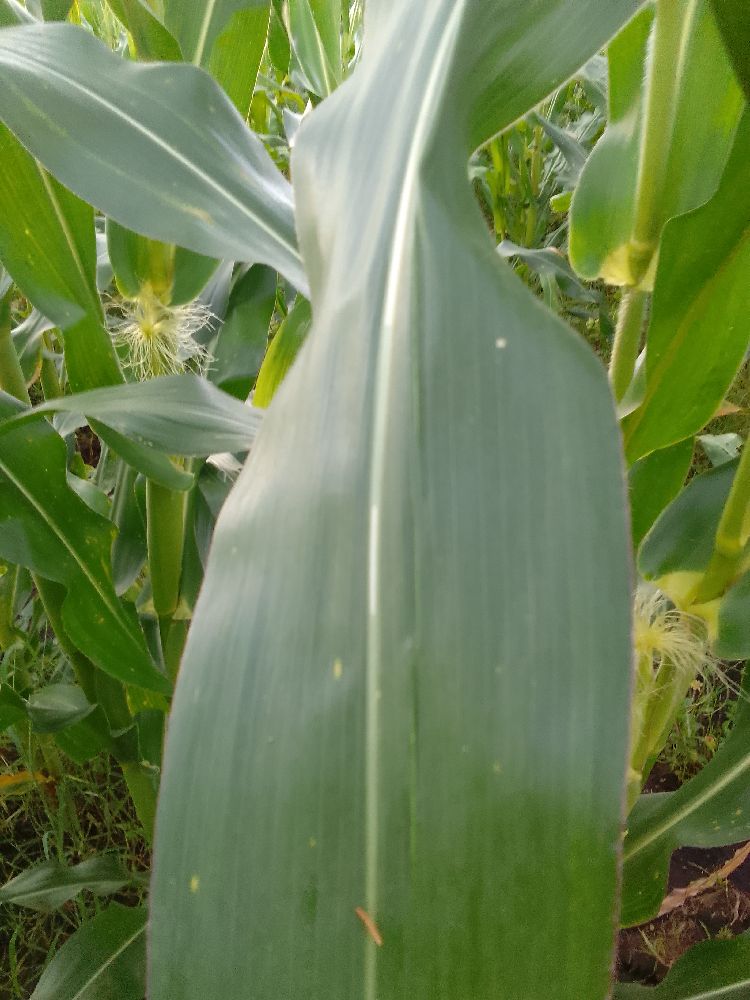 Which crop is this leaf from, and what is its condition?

maize, healthy
